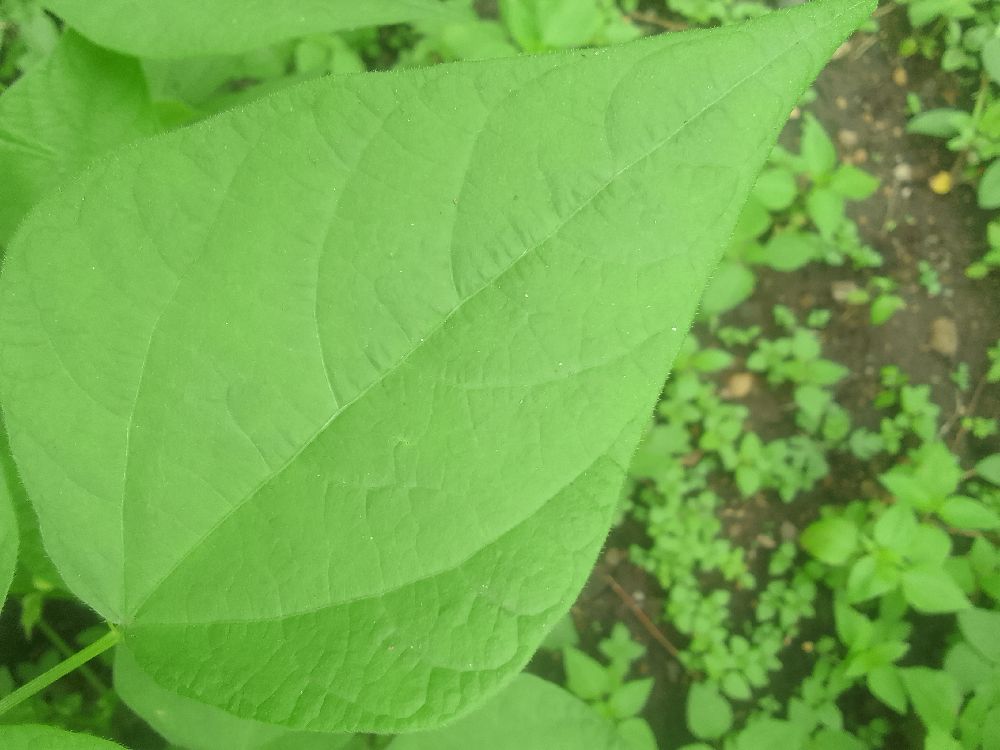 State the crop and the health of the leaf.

common bean, healthy
